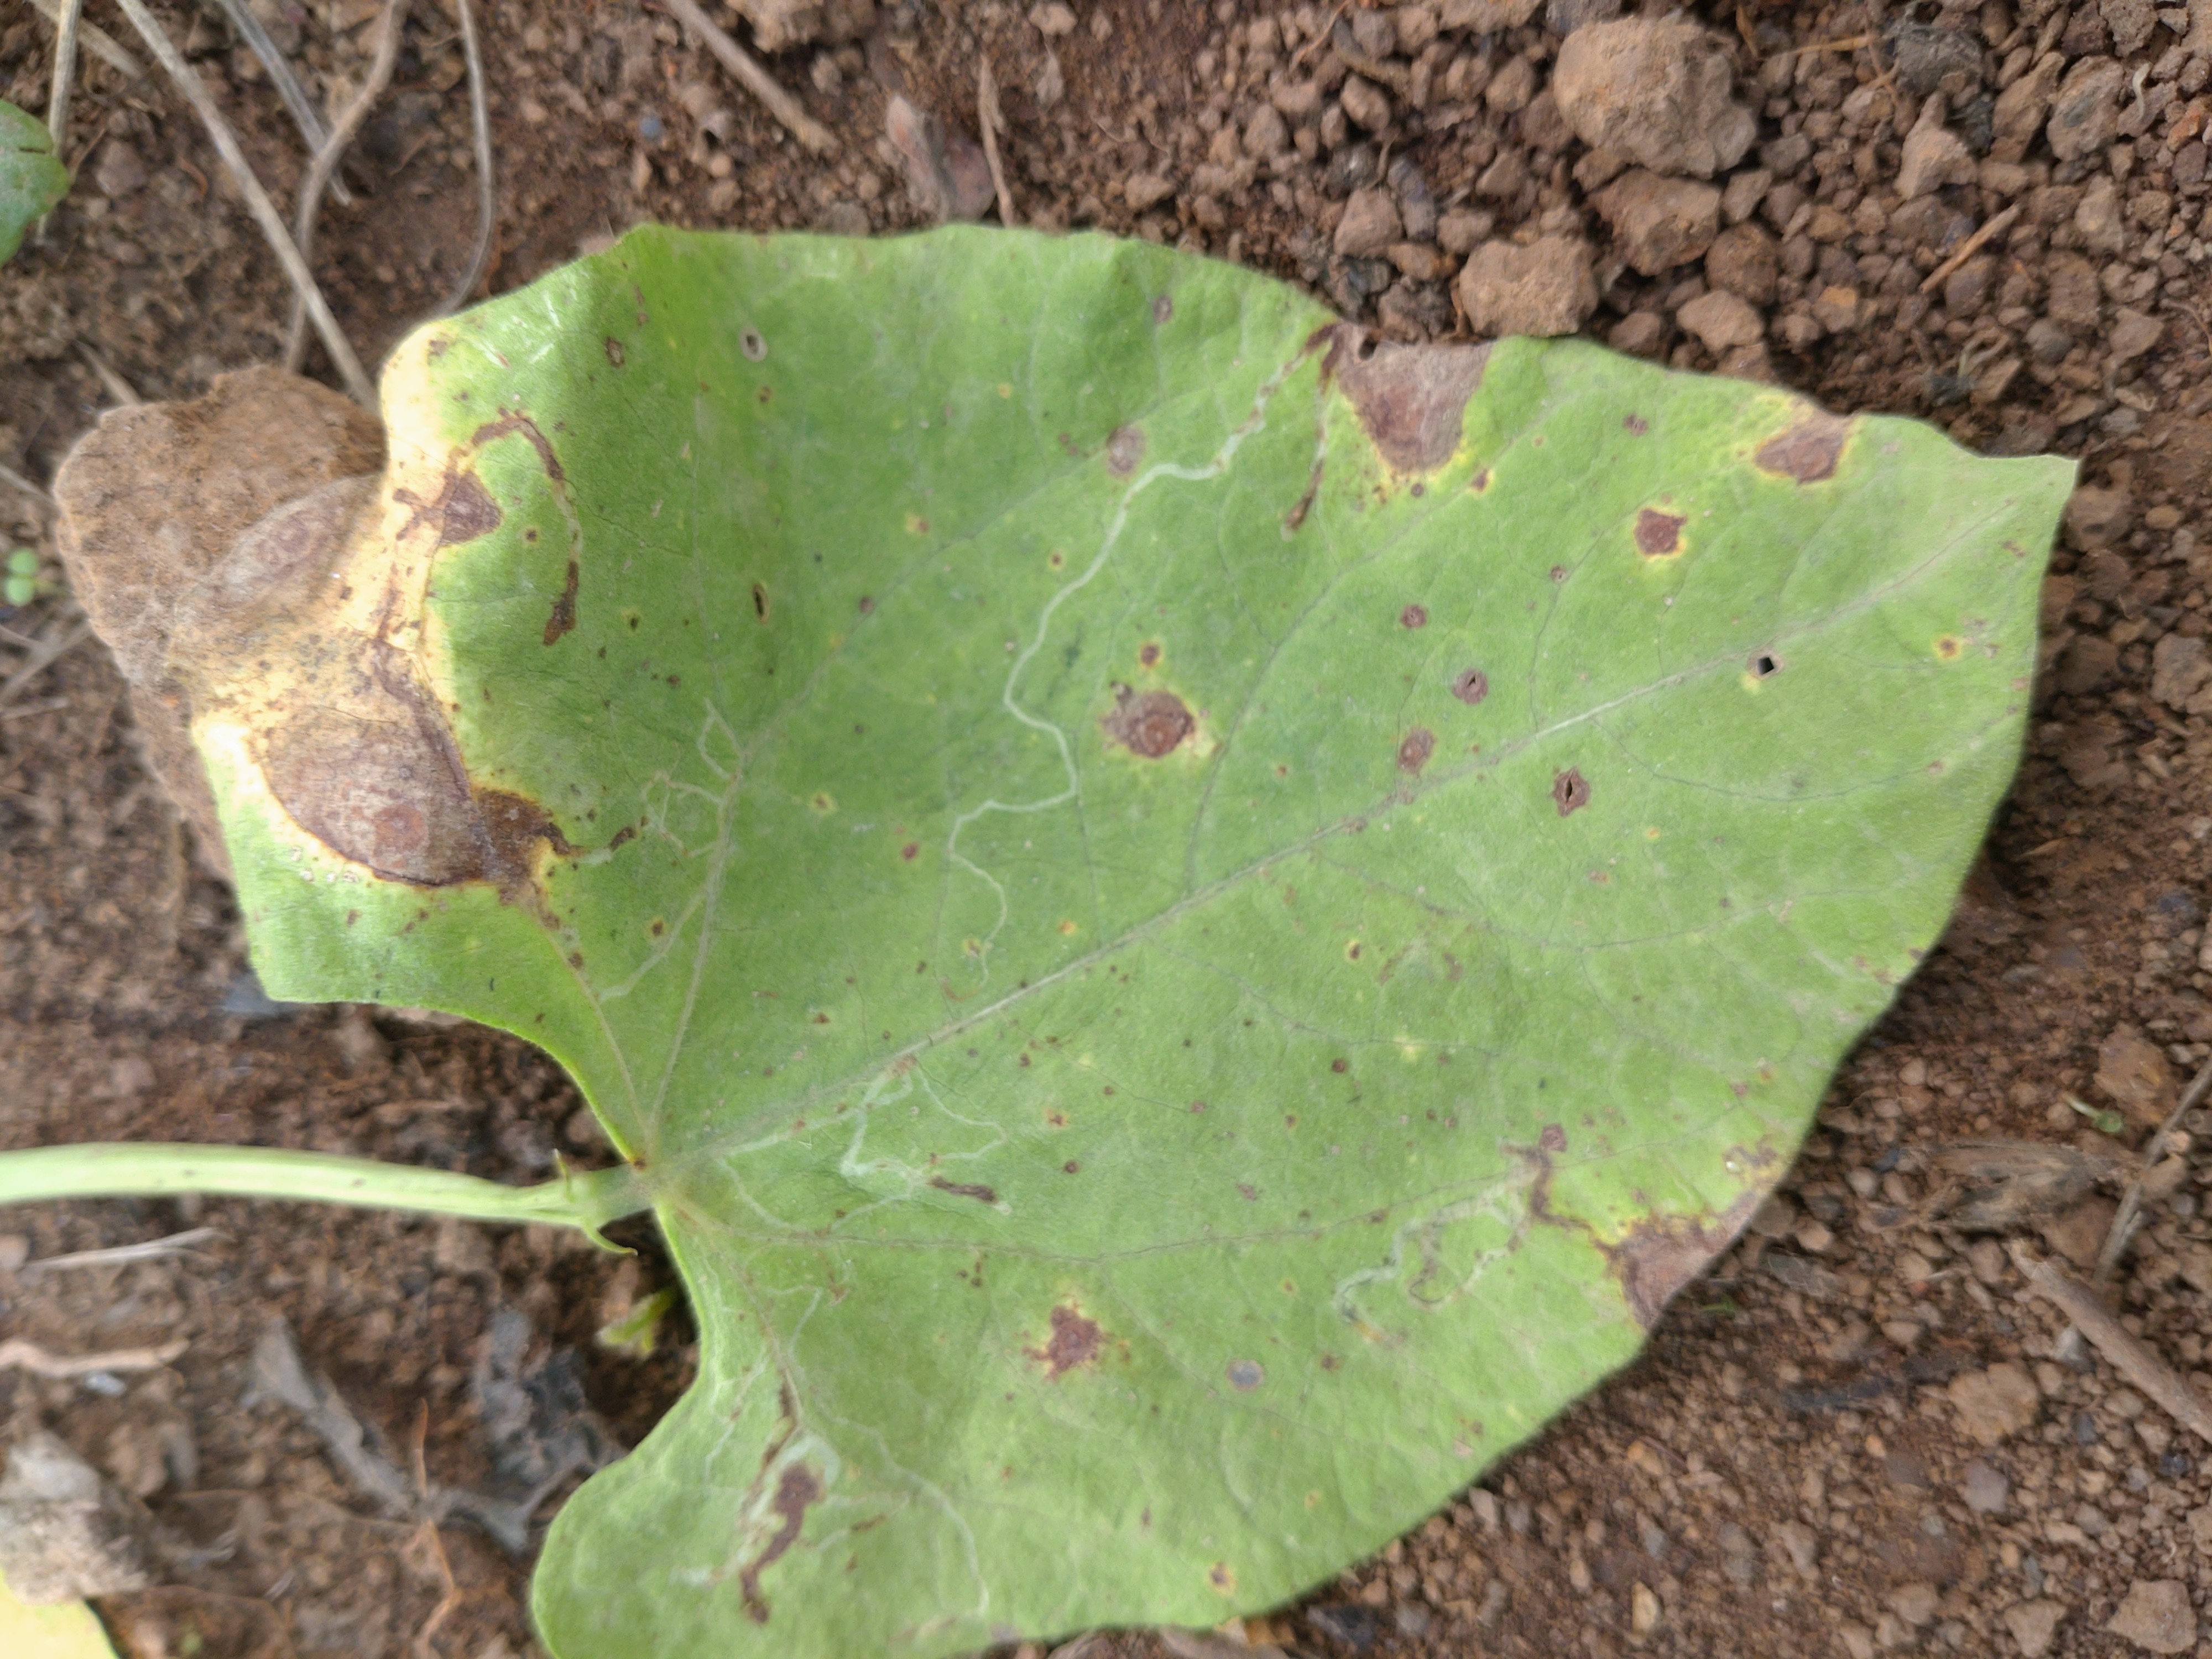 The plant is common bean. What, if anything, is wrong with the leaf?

rust
